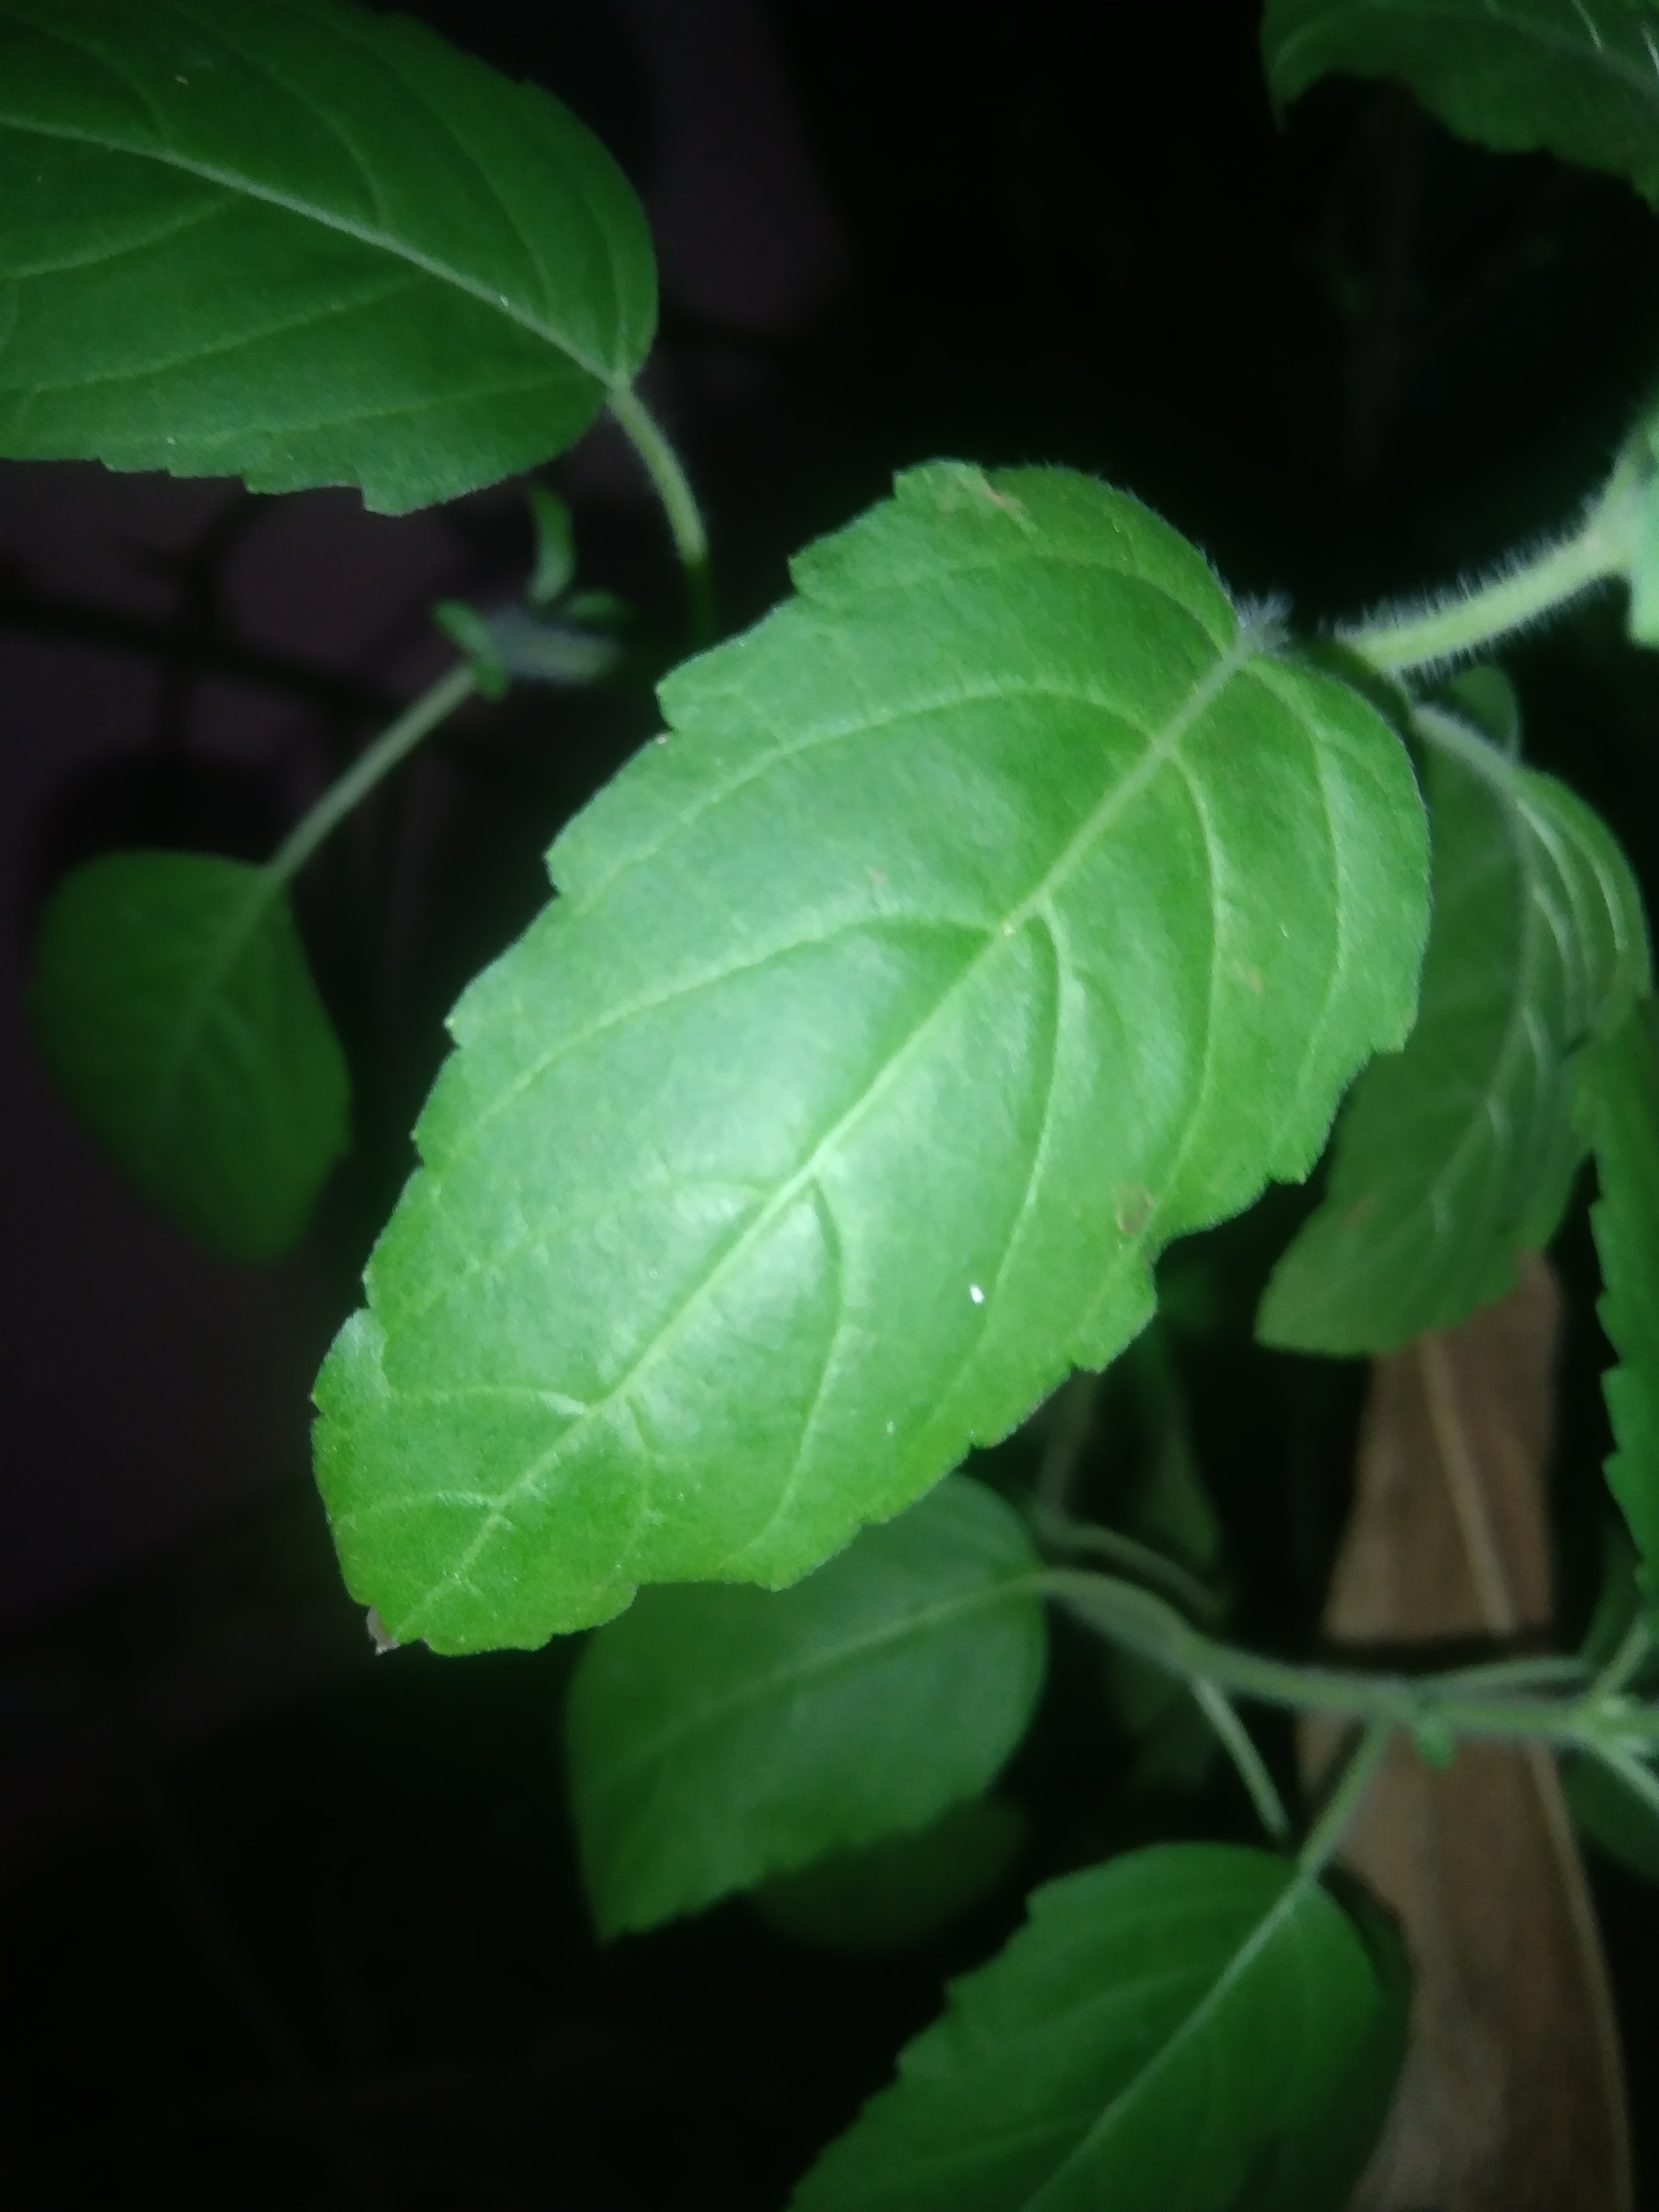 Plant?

tulshi
